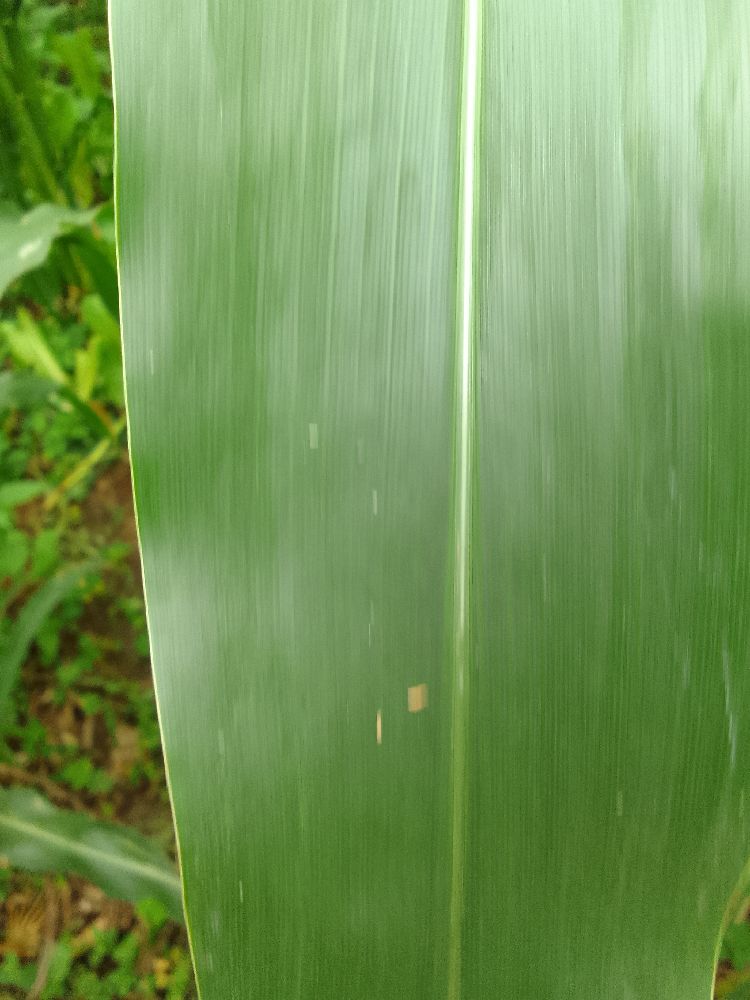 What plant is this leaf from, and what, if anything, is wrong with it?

maize, healthy
